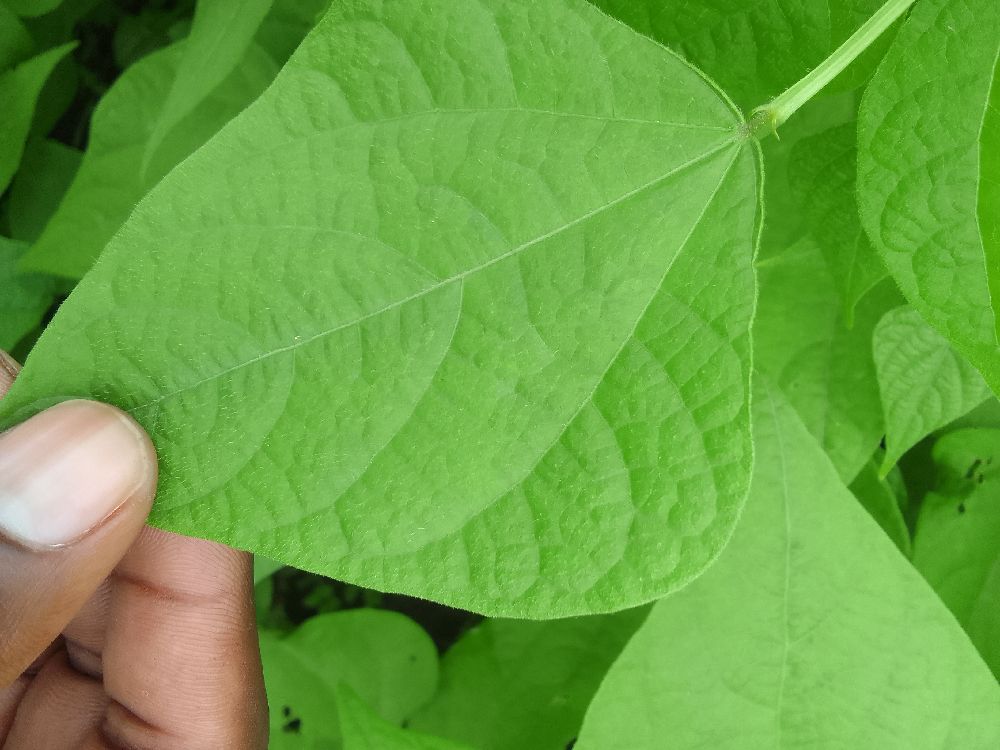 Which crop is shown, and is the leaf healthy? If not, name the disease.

common bean, healthy
